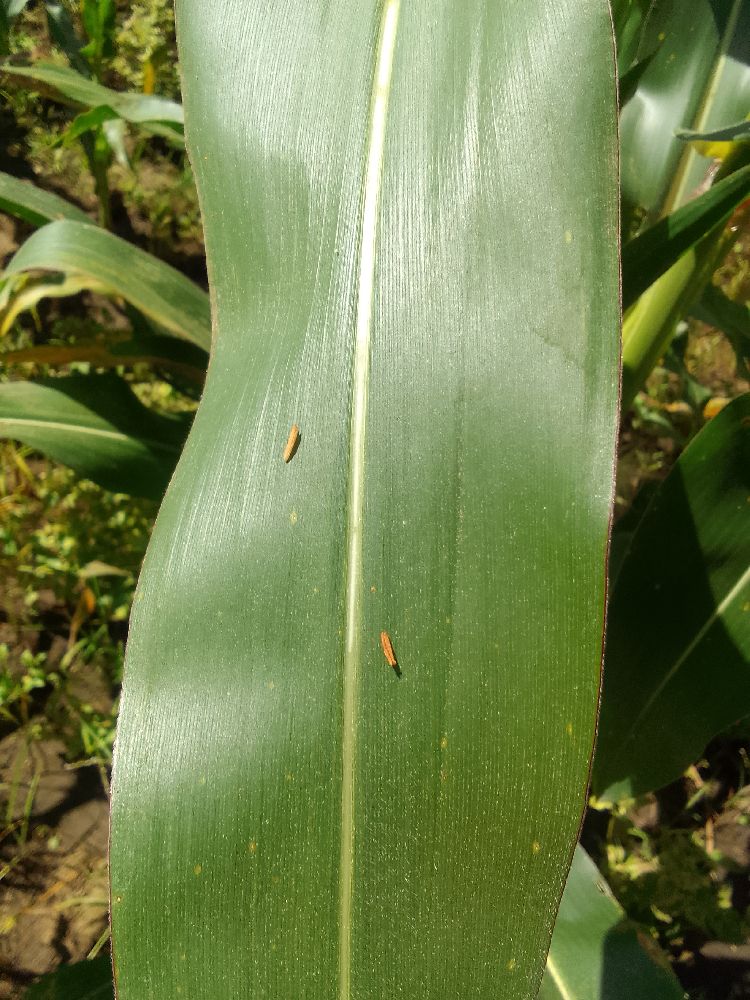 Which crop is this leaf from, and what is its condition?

maize, healthy
